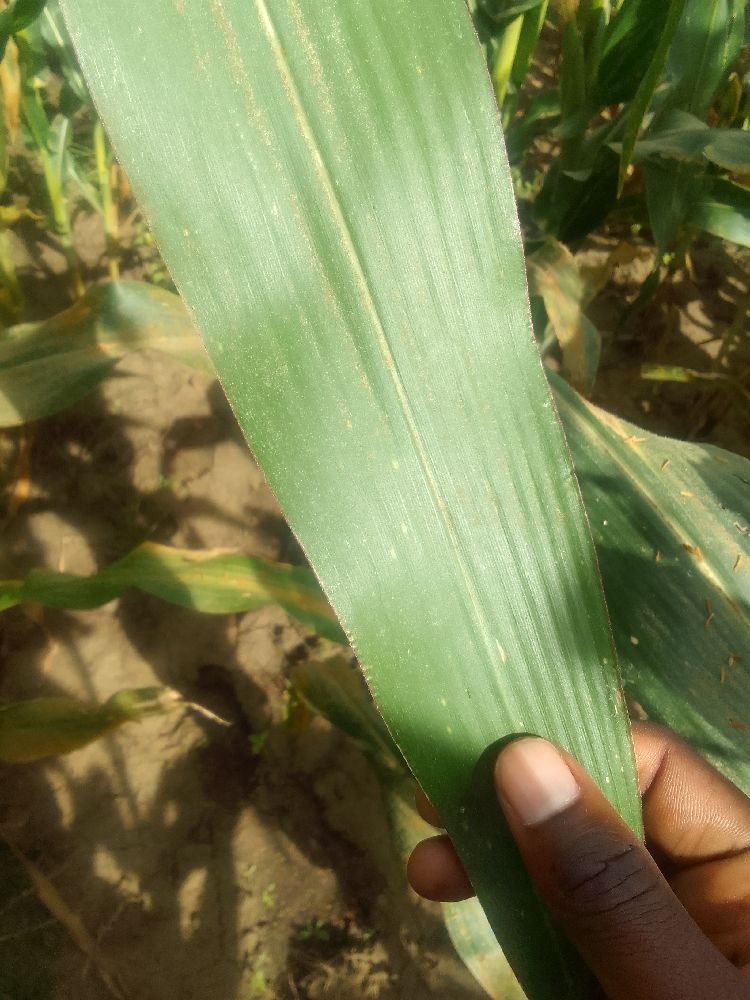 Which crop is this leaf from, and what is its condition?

maize, healthy
